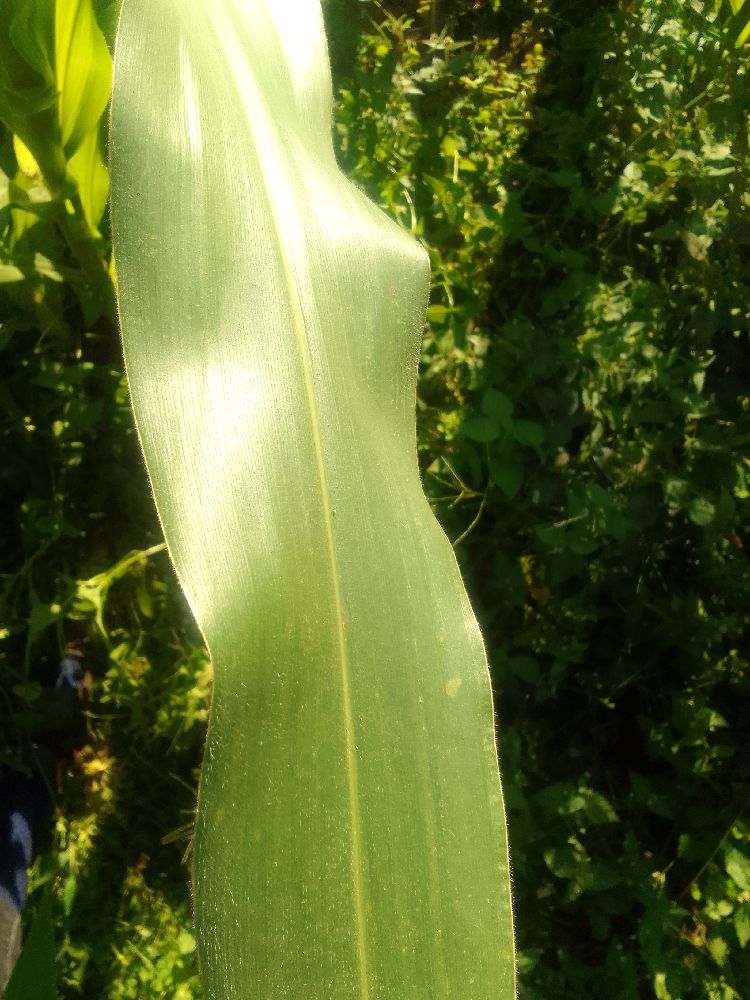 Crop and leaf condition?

maize, healthy
